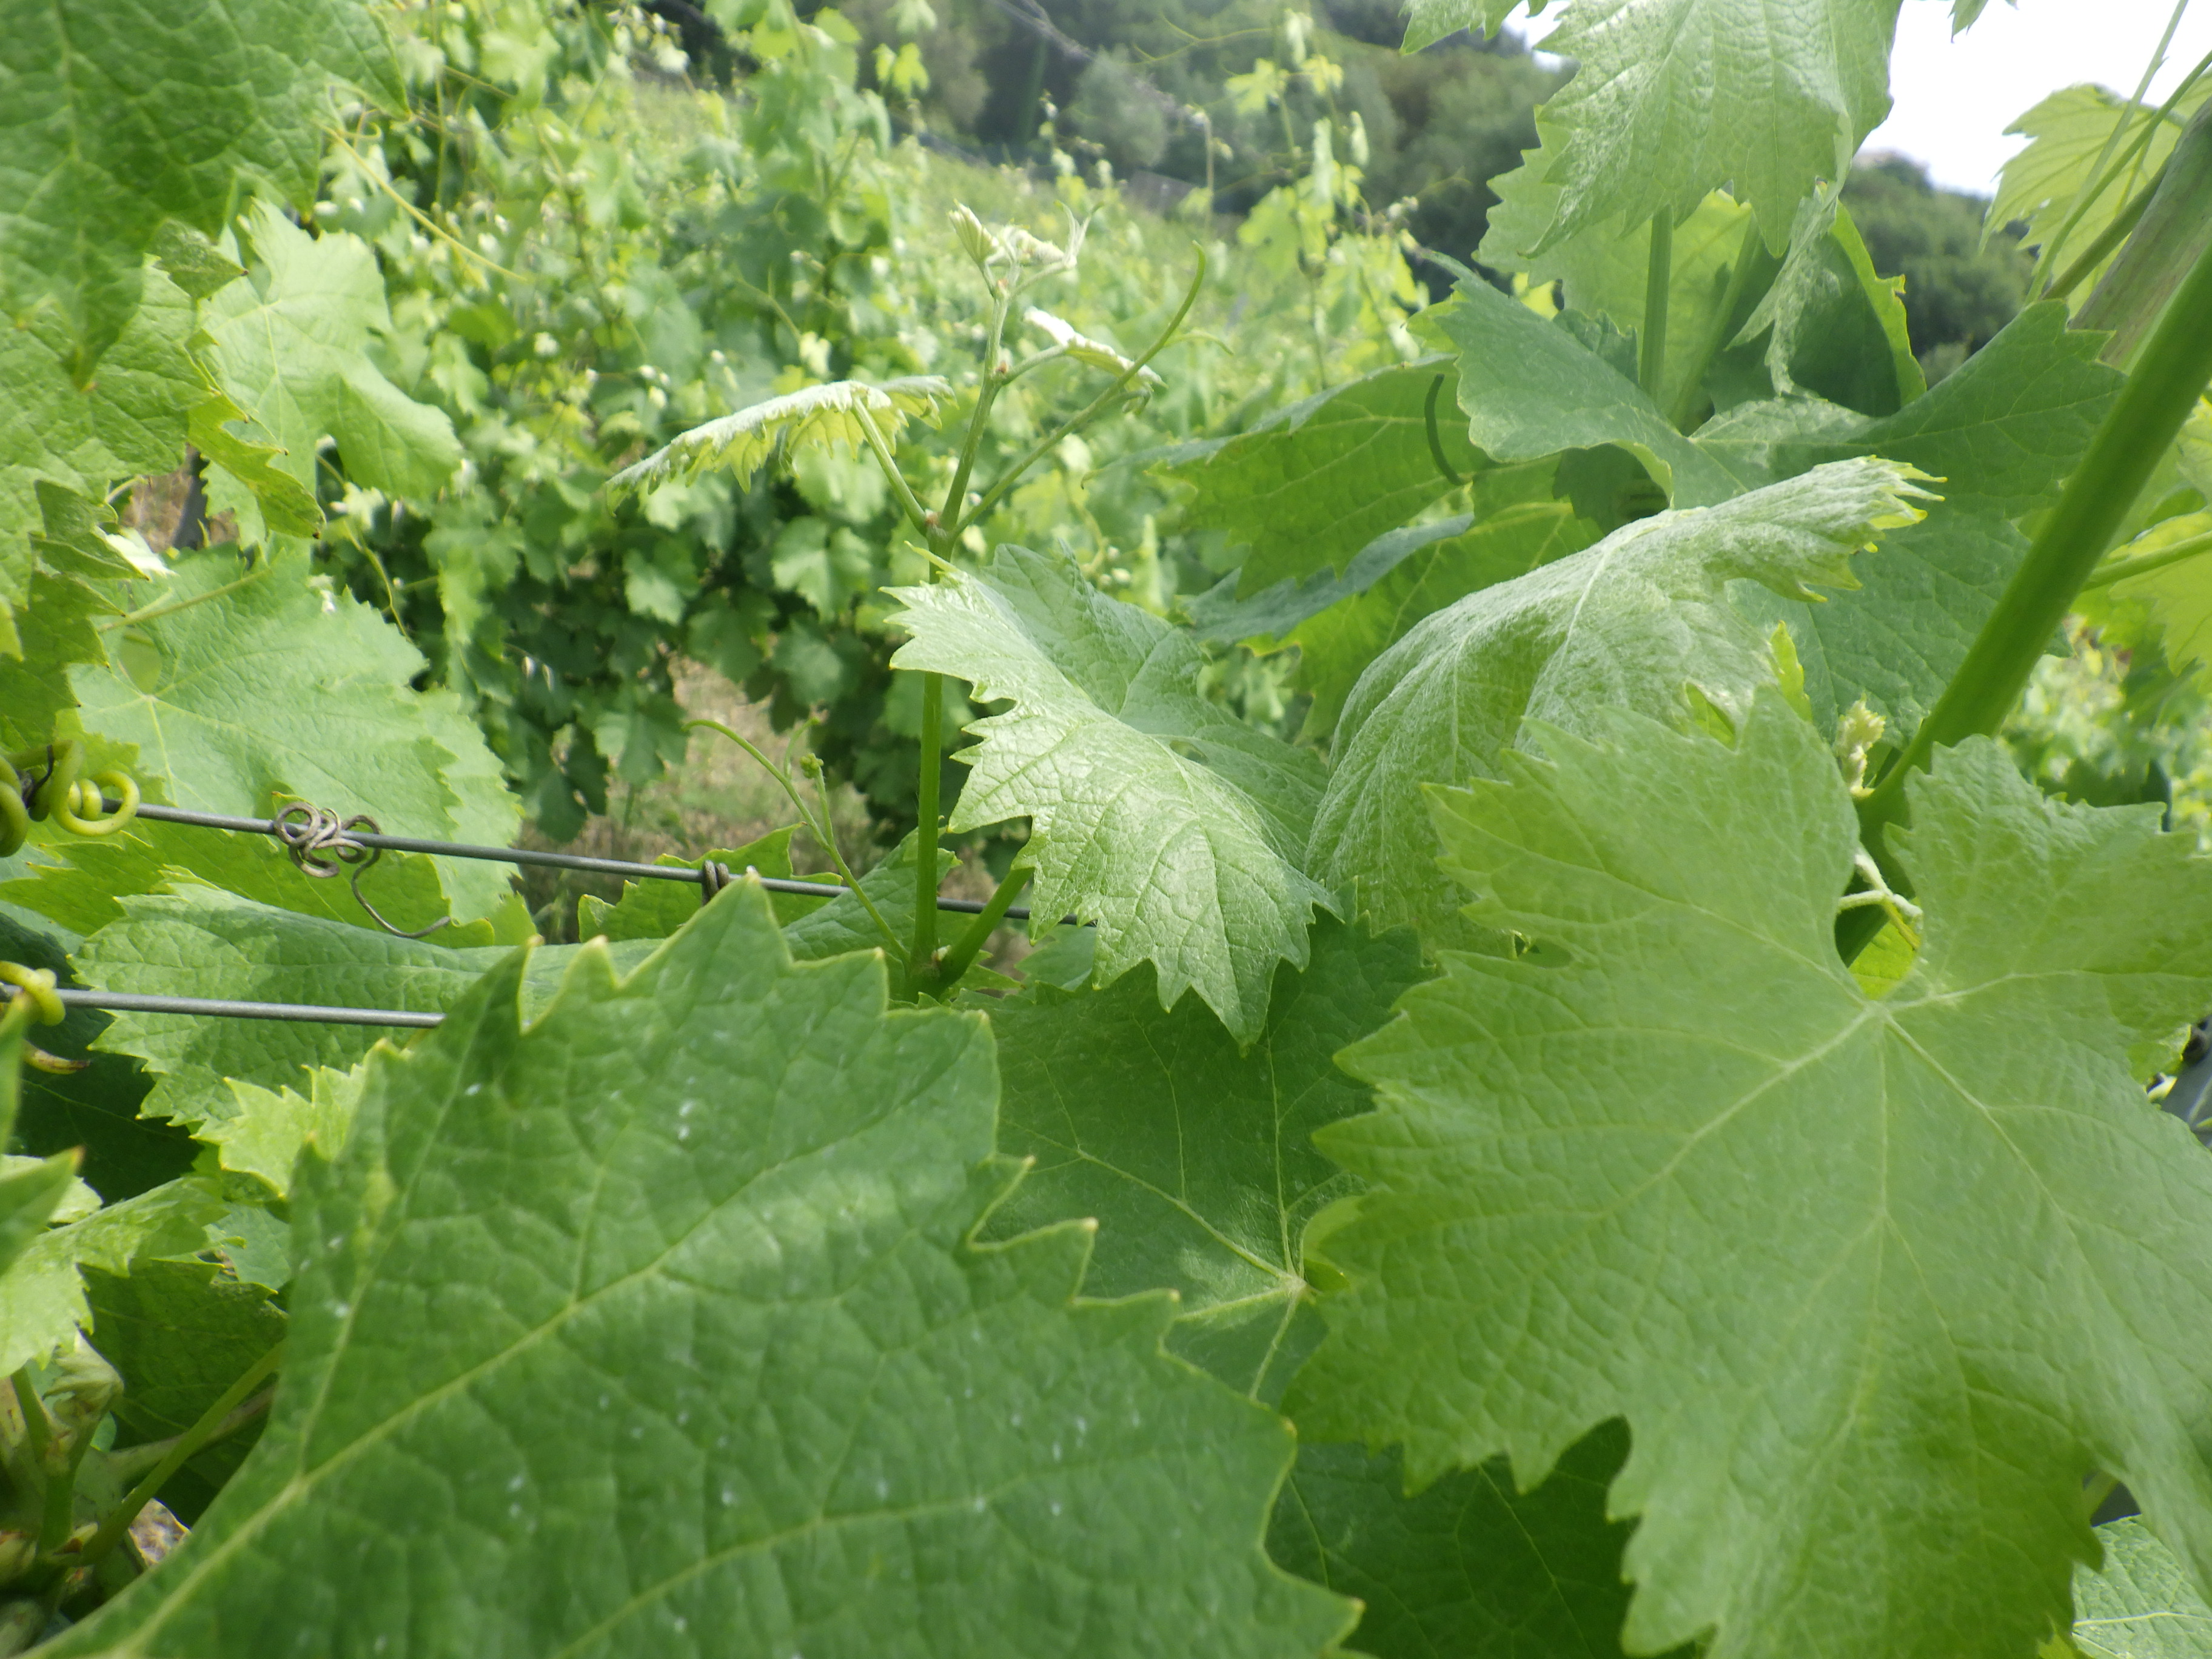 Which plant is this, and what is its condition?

grapevine, healthy
